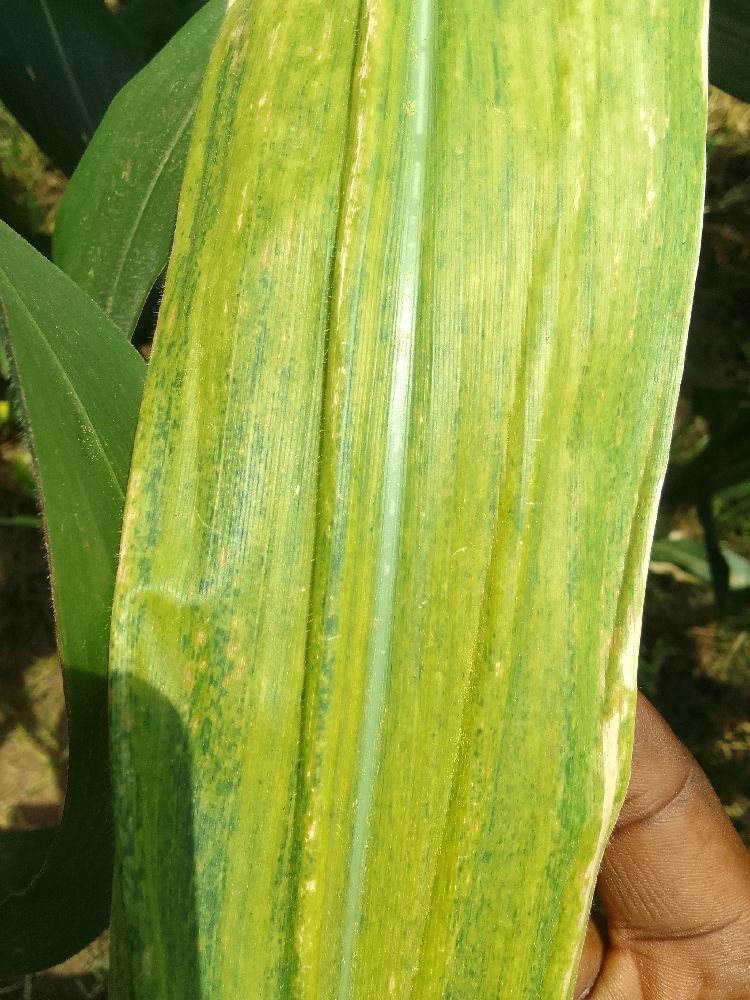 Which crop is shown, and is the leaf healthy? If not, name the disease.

maize, maize lethal necrosis
